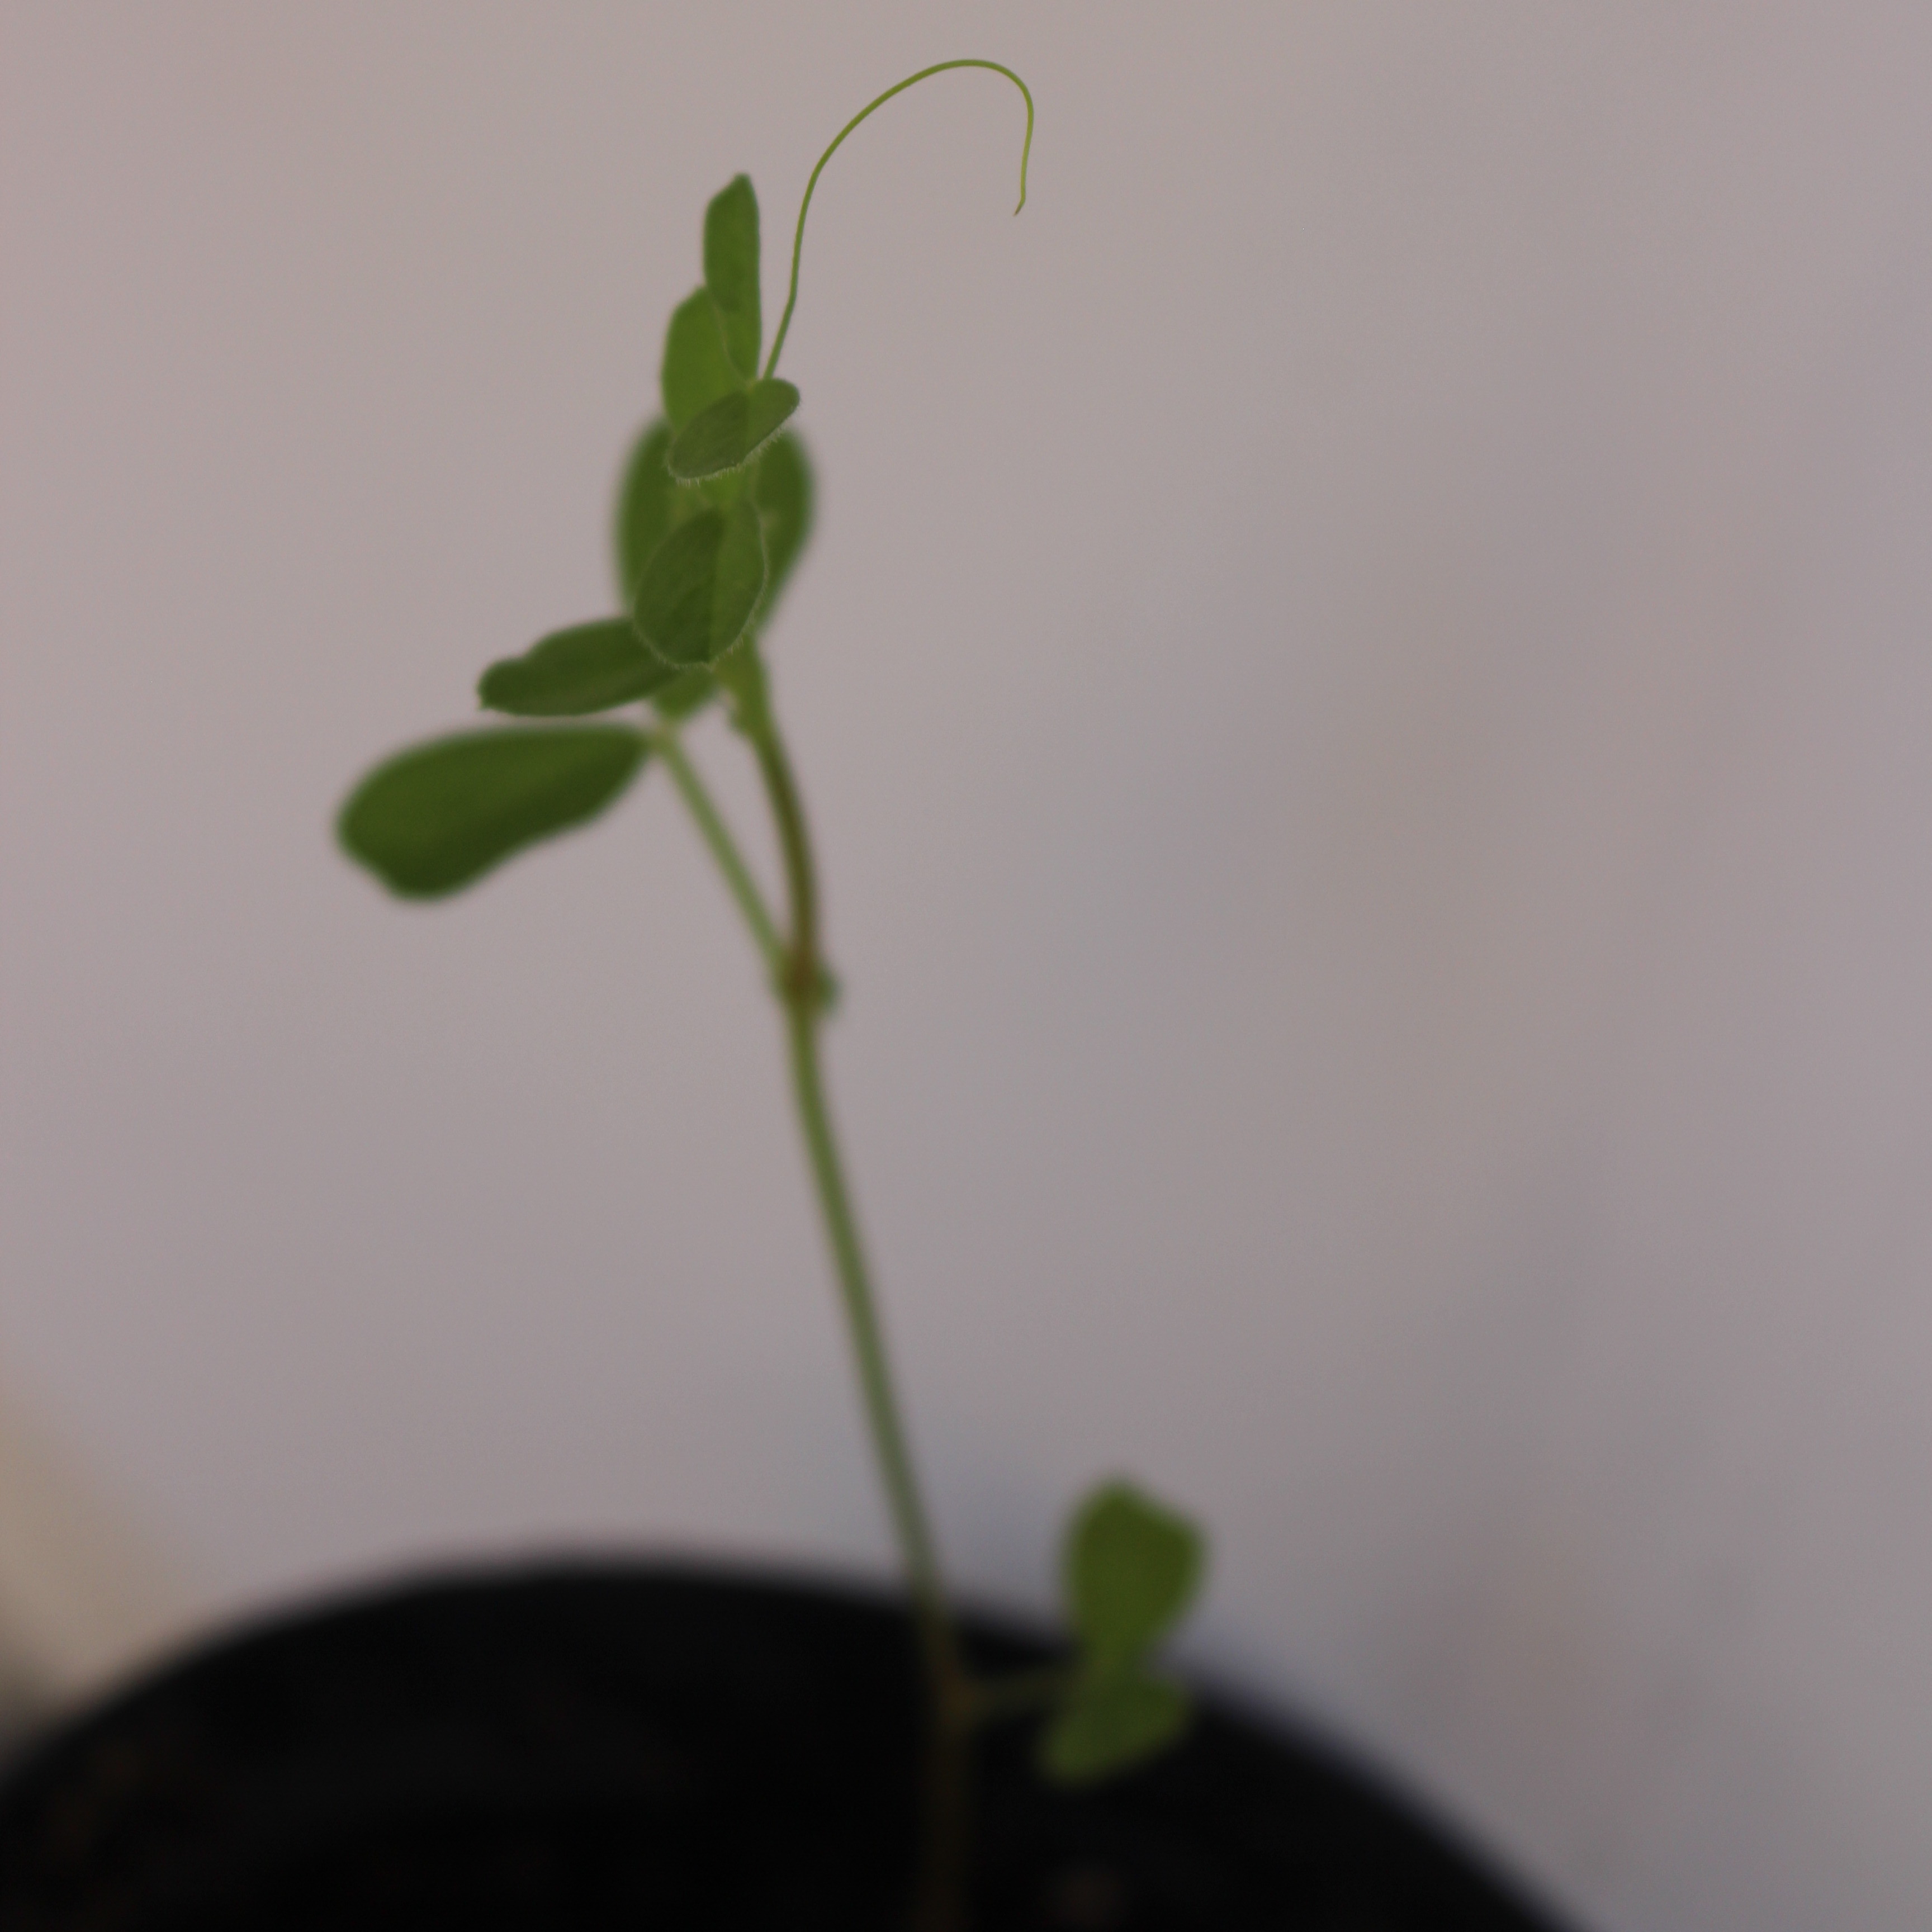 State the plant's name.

Vicia sativa
